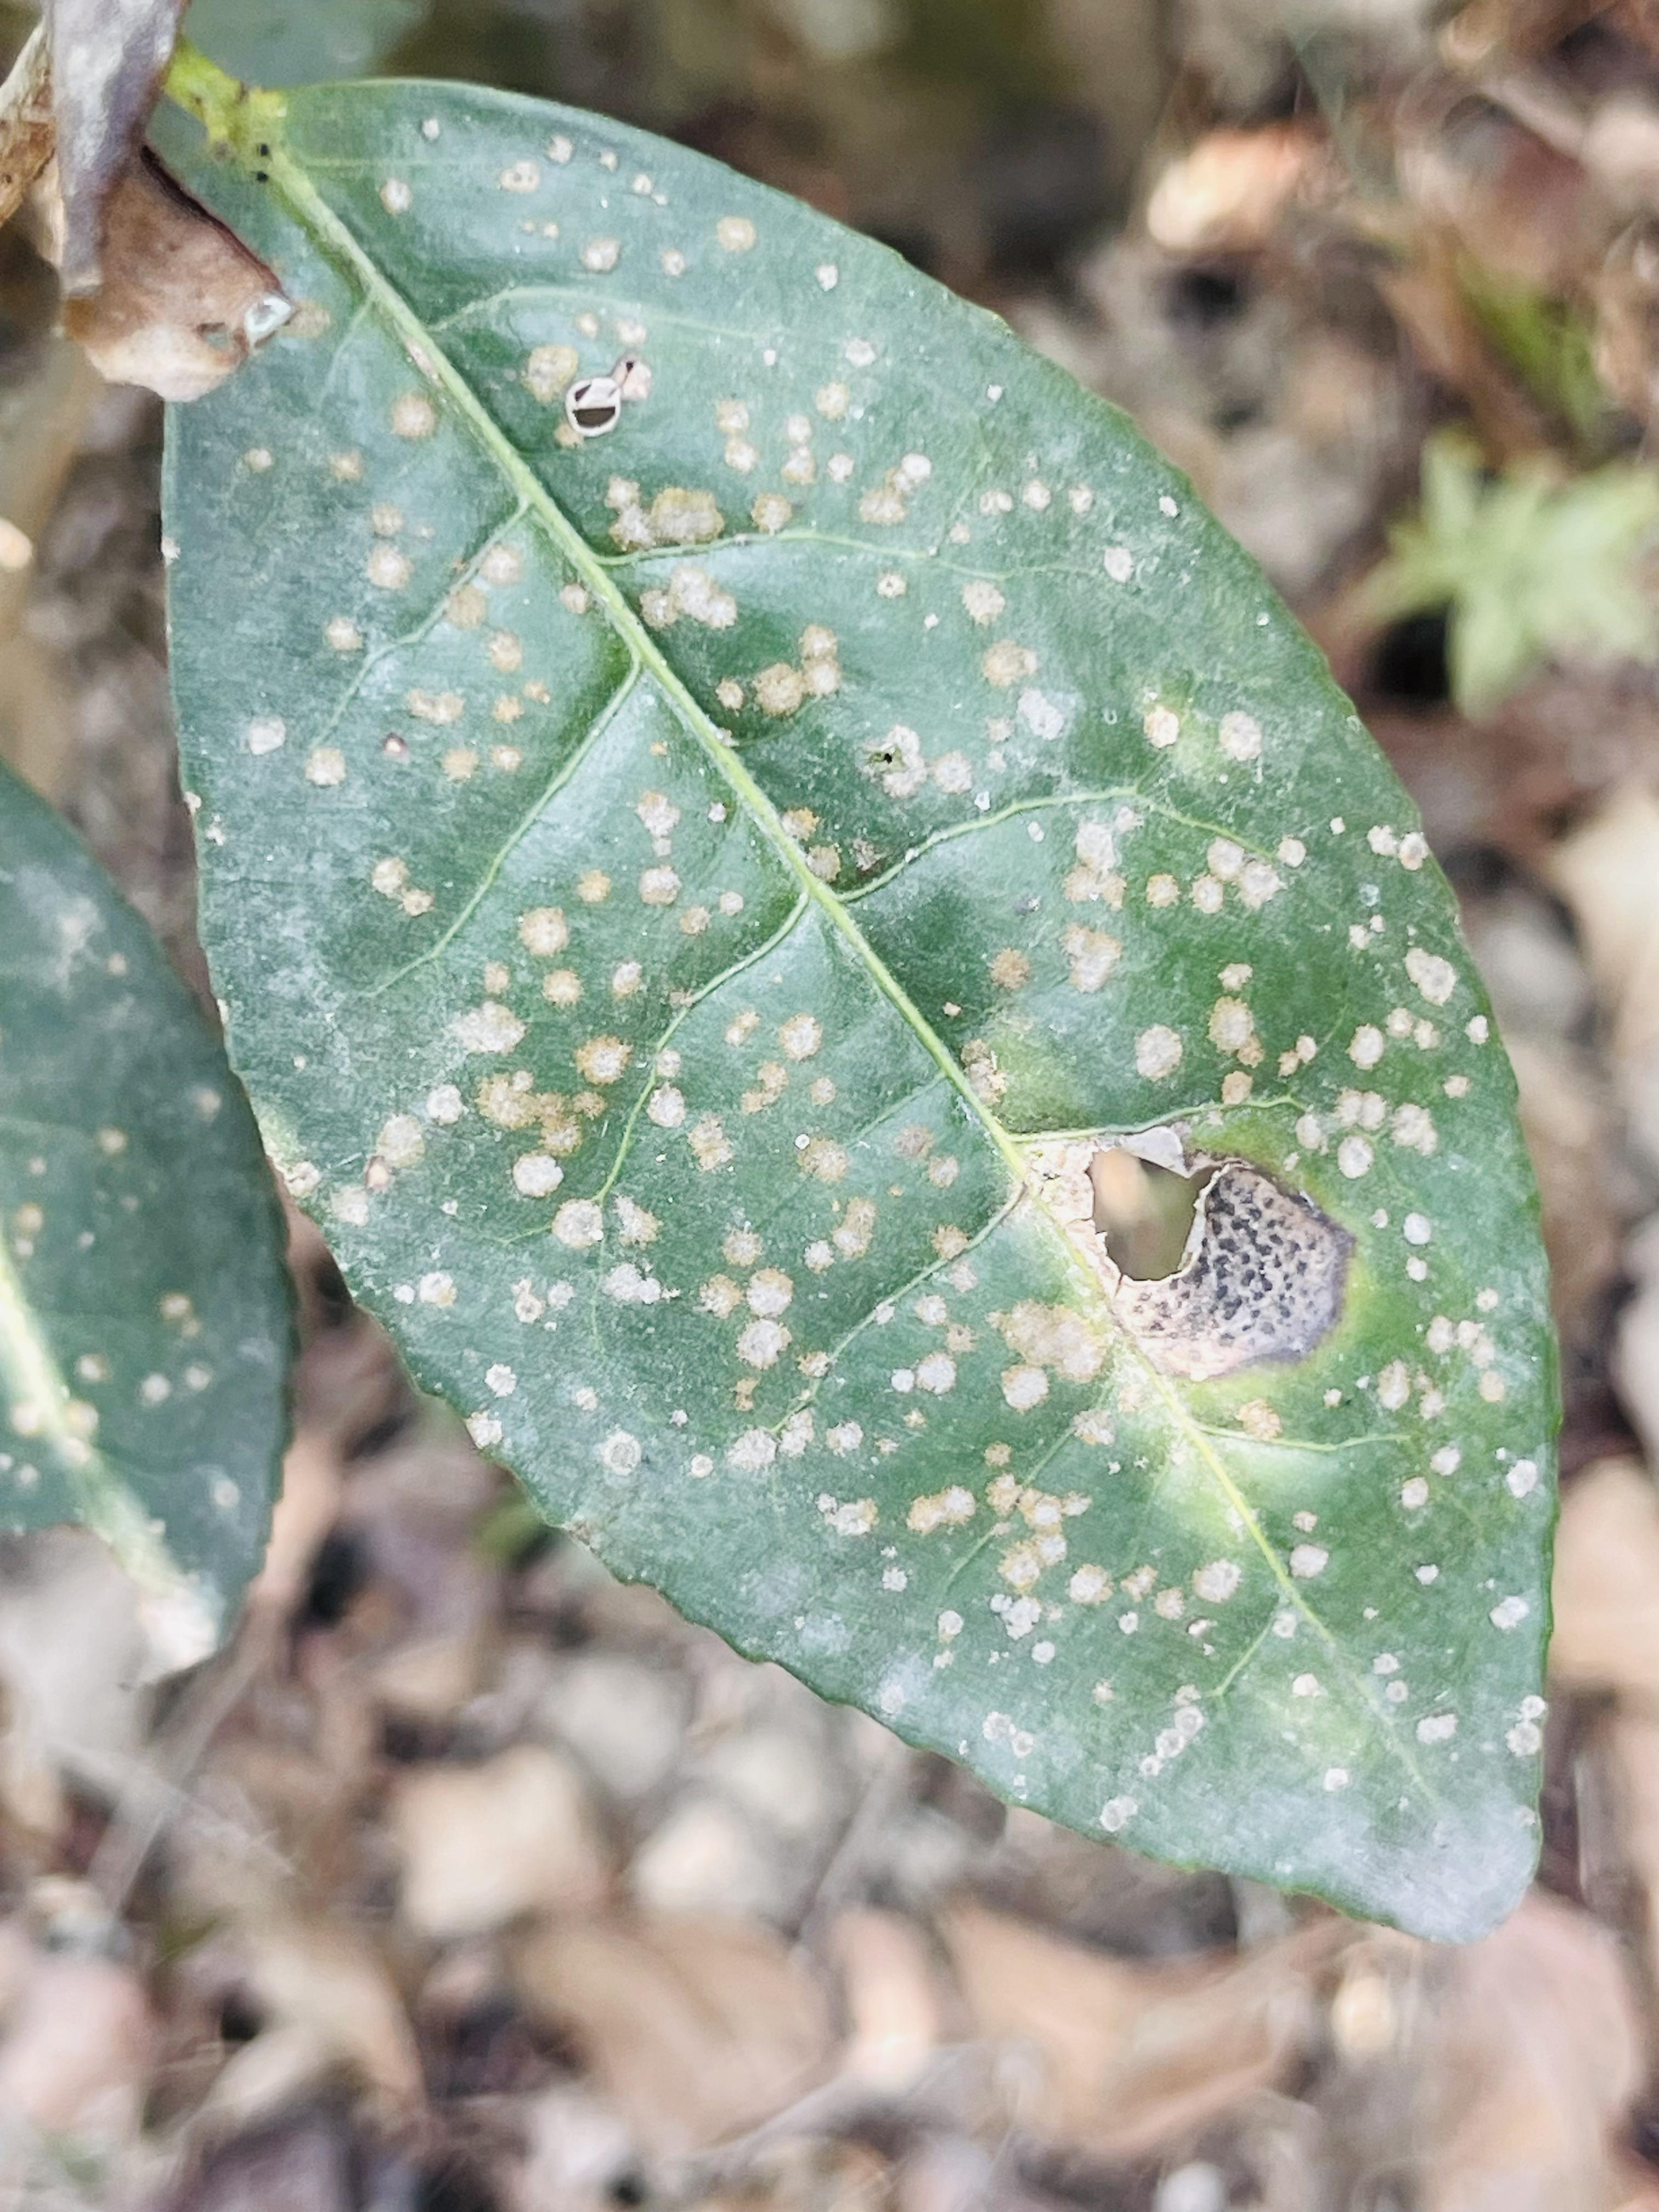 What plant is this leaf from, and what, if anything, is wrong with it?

tea, red rust
